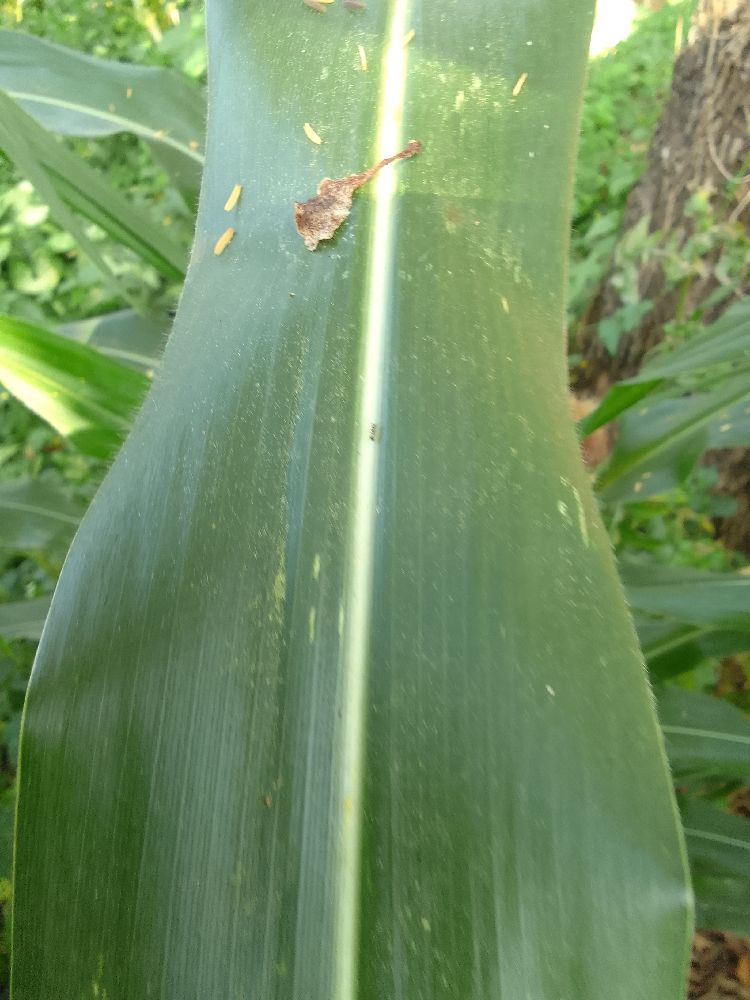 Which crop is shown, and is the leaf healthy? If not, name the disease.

maize, healthy
